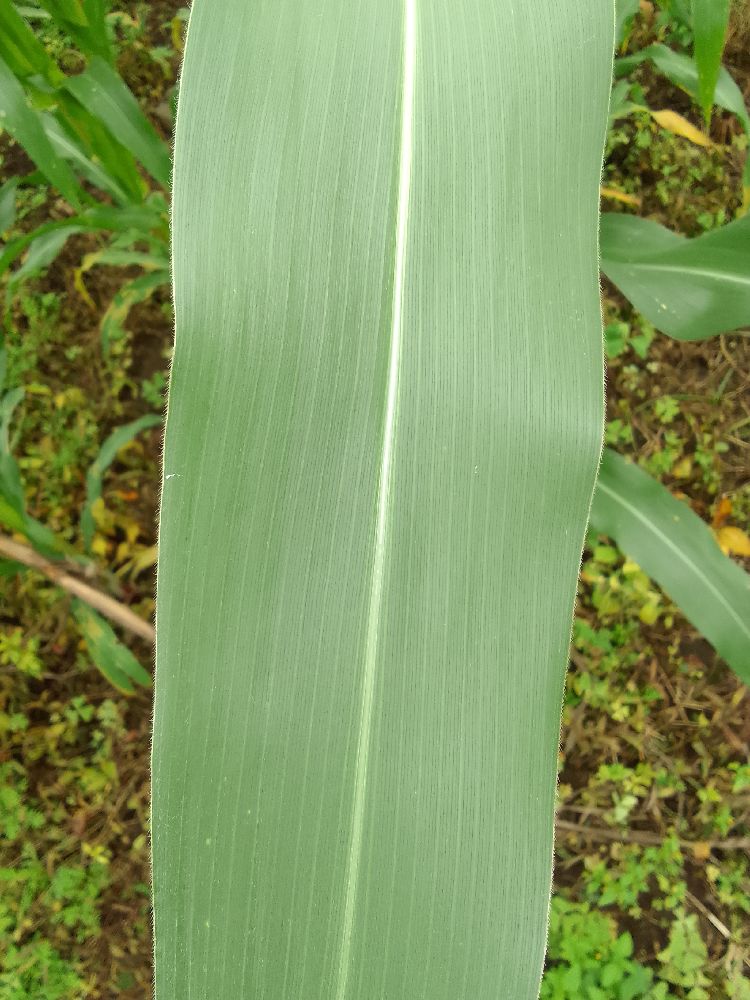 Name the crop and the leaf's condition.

maize, healthy
